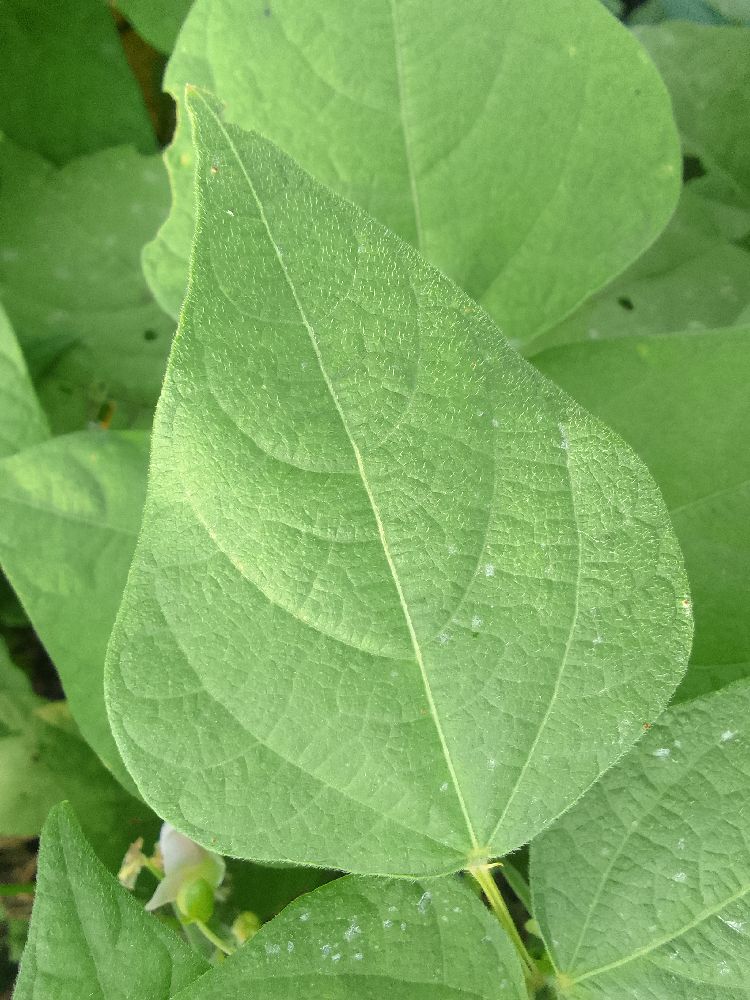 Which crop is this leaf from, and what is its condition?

common bean, healthy
